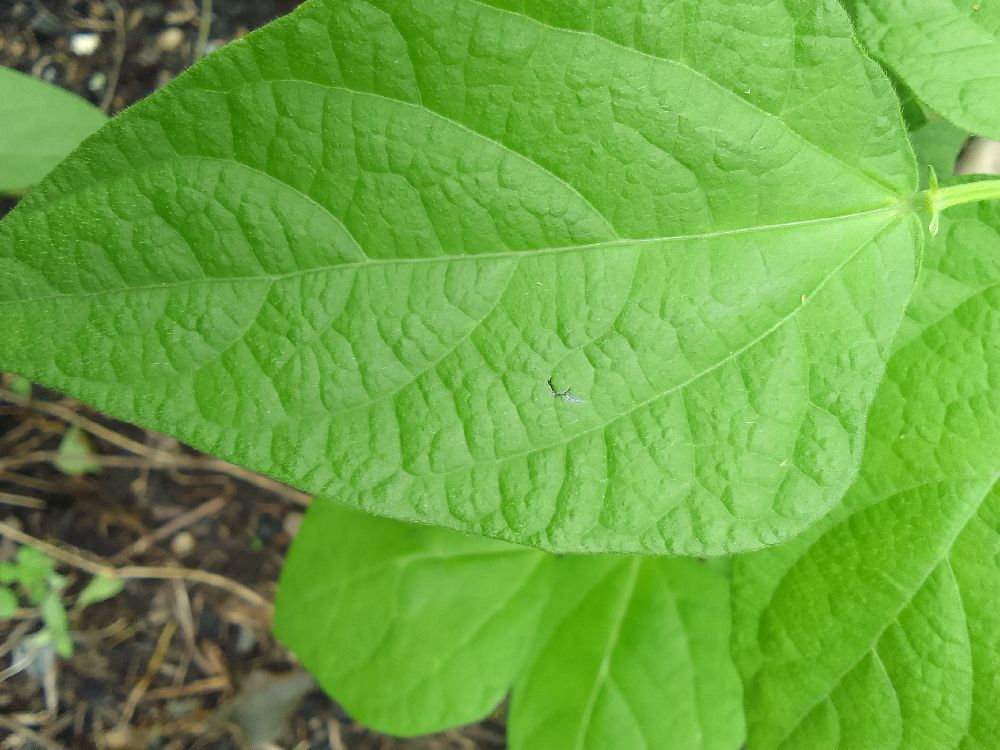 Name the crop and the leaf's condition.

common bean, healthy
